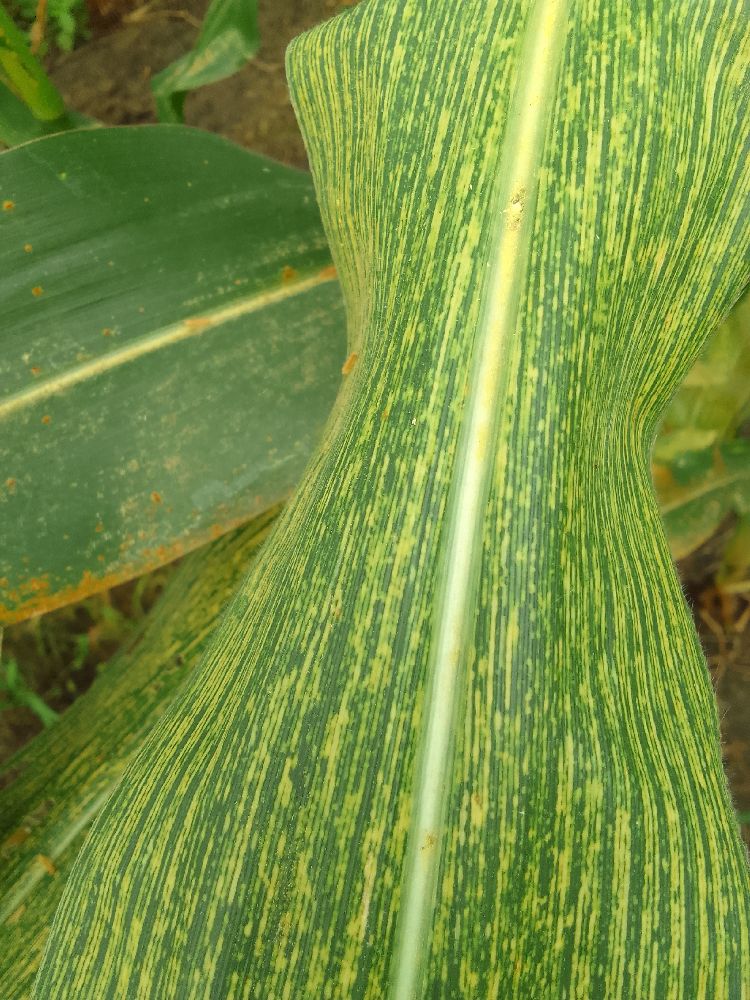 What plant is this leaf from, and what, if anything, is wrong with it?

maize, maize streak virus
